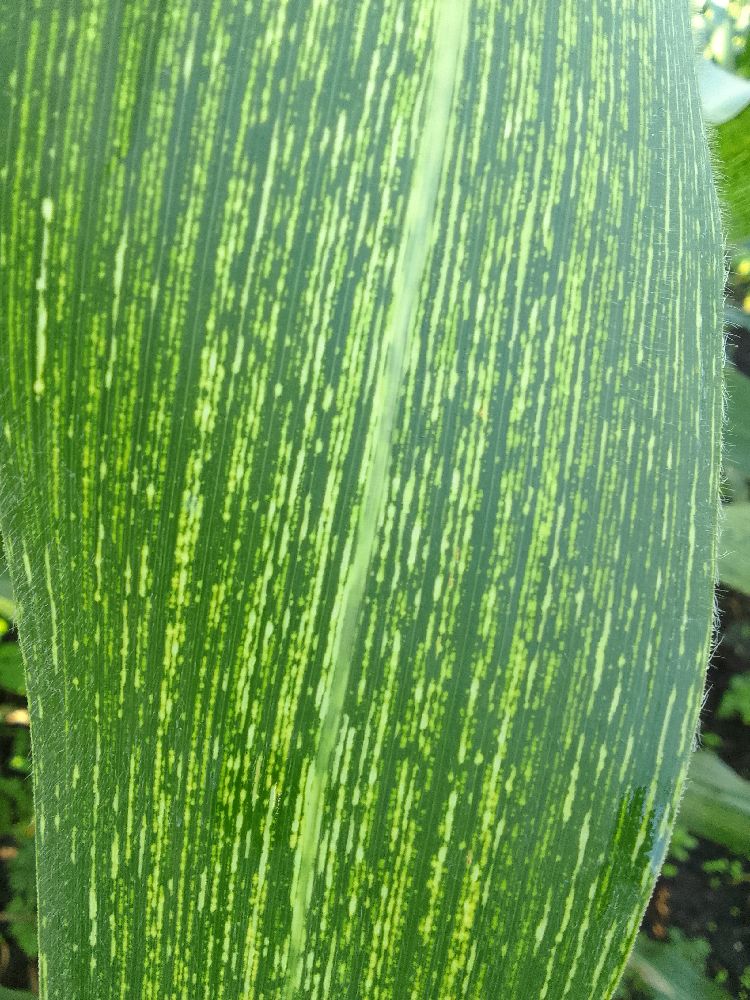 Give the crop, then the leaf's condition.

maize, maize streak virus
